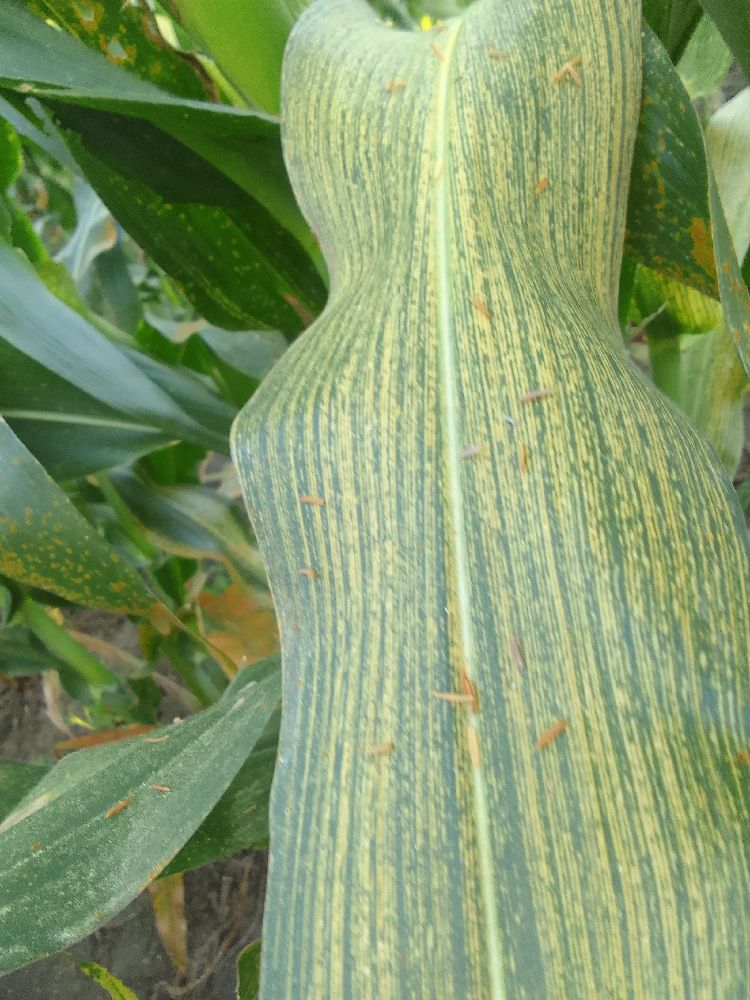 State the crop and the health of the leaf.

maize, maize streak virus
